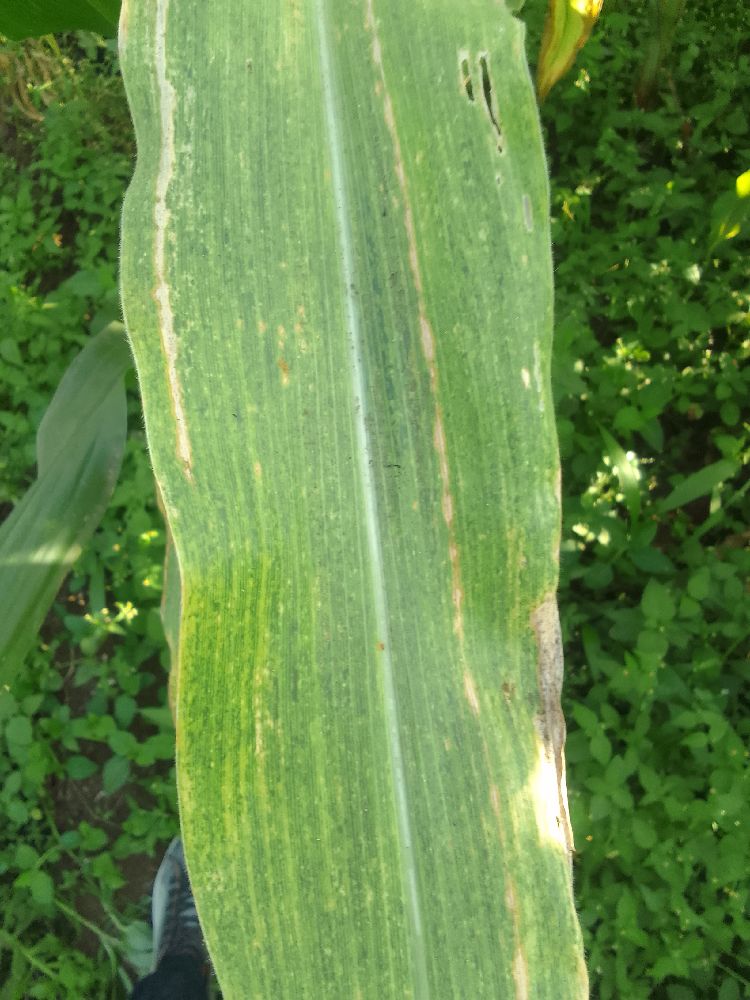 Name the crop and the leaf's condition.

maize, maize lethal necrosis
